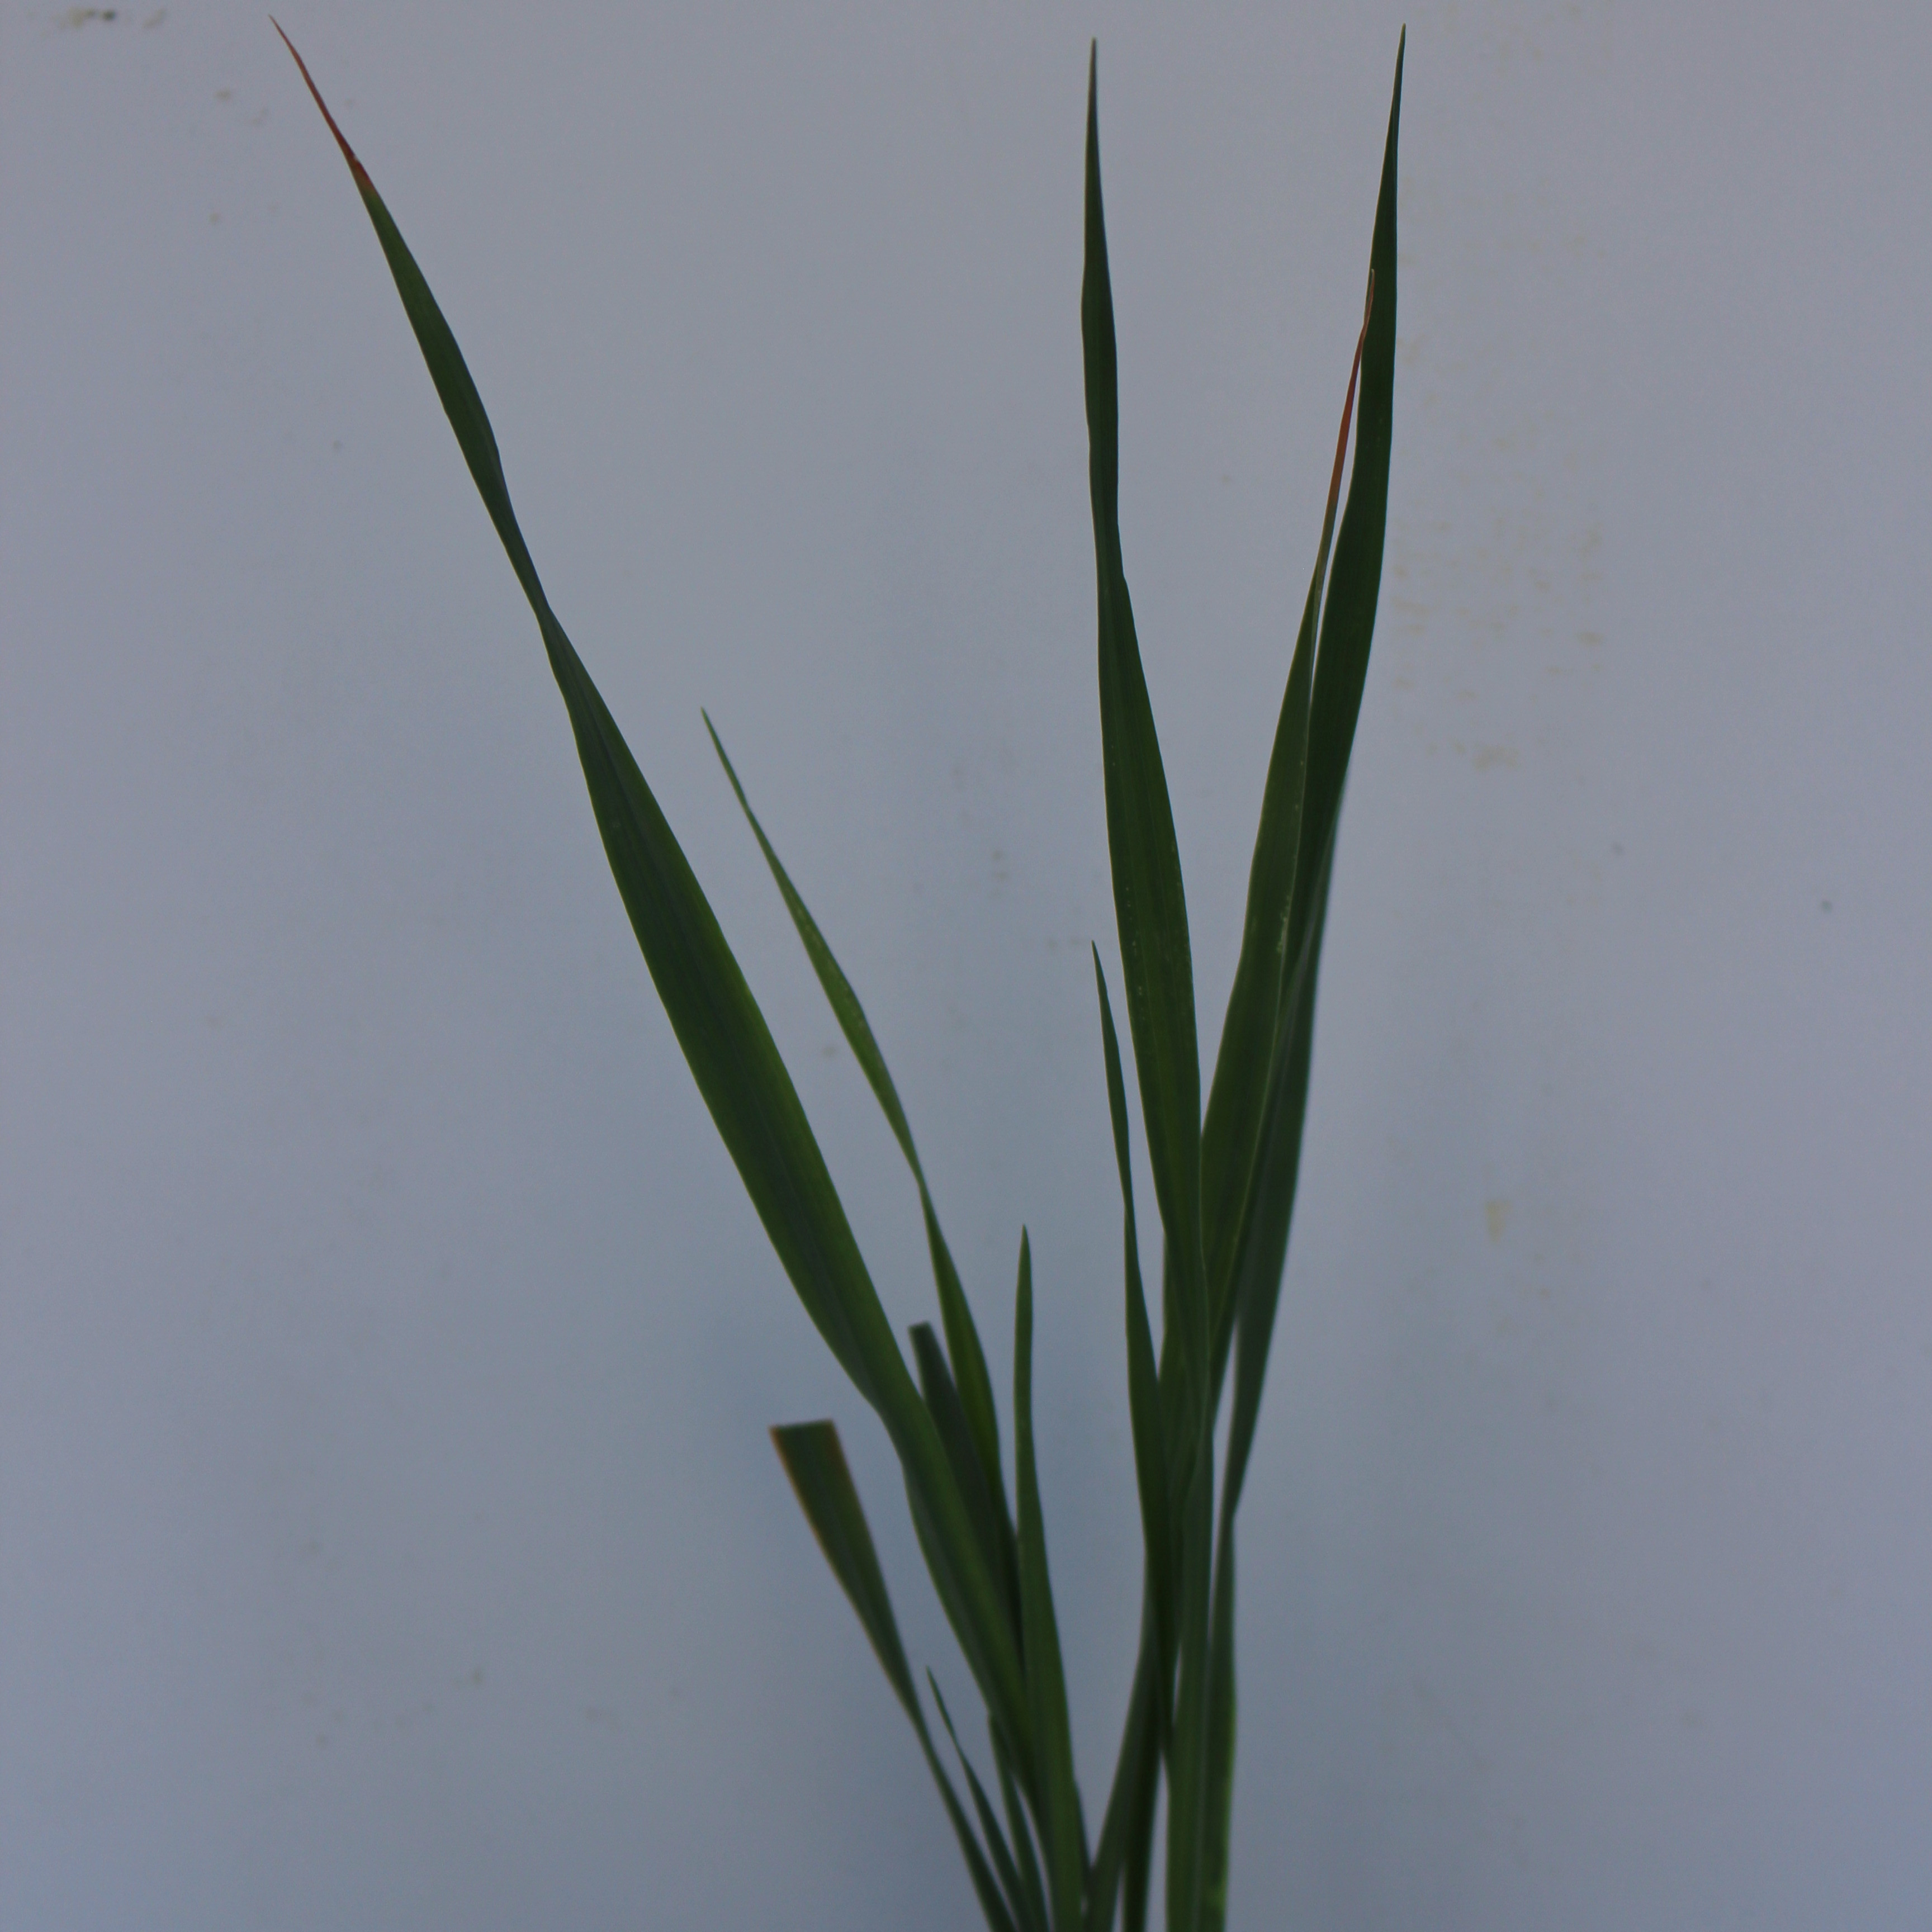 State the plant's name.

Avena sterilis
